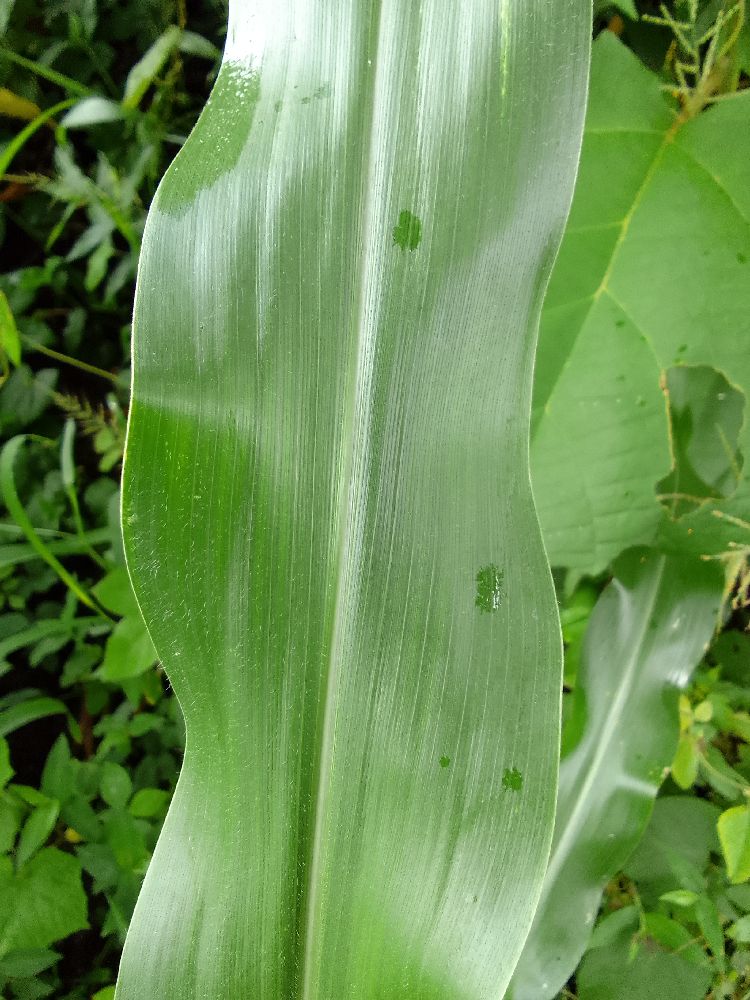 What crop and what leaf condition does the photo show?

maize, healthy
